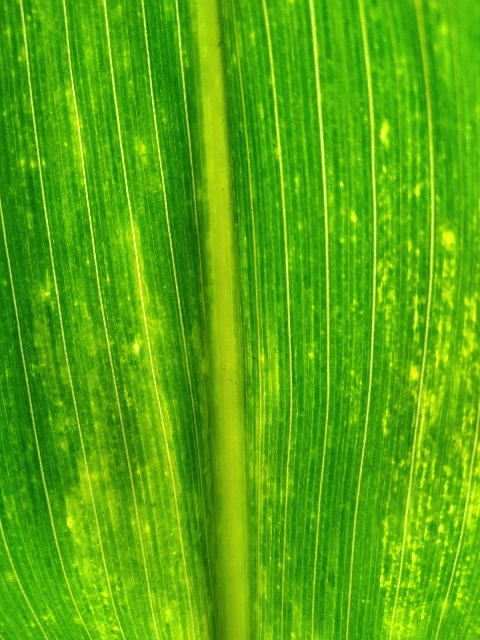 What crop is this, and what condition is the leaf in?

maize, maize lethal necrosis
